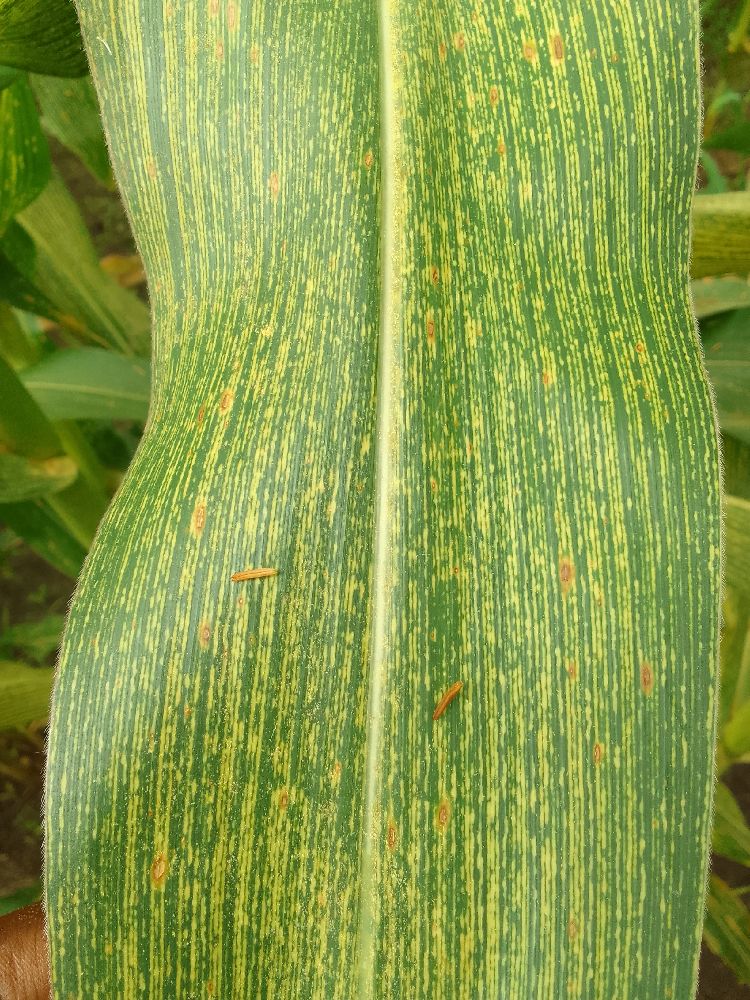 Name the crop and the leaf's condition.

maize, maize streak virus
